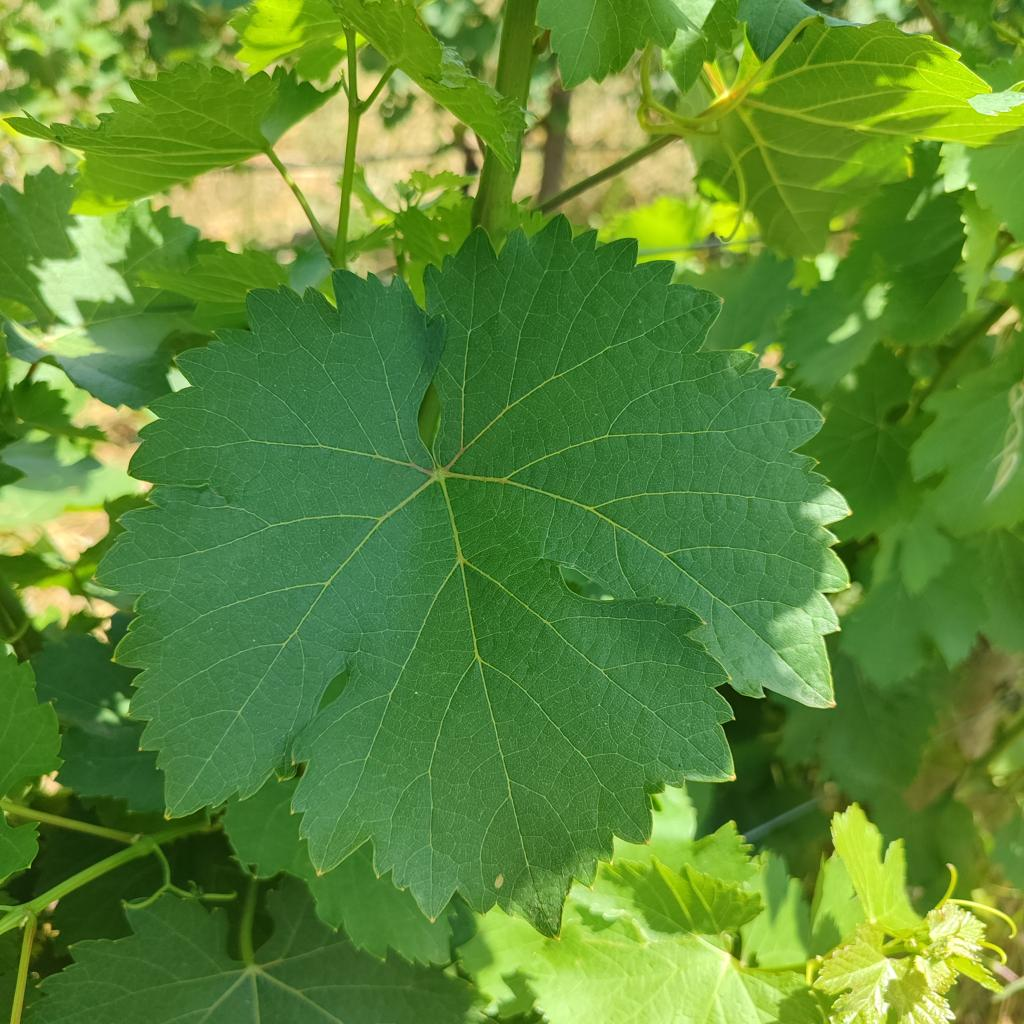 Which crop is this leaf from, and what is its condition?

grapevine, healthy
